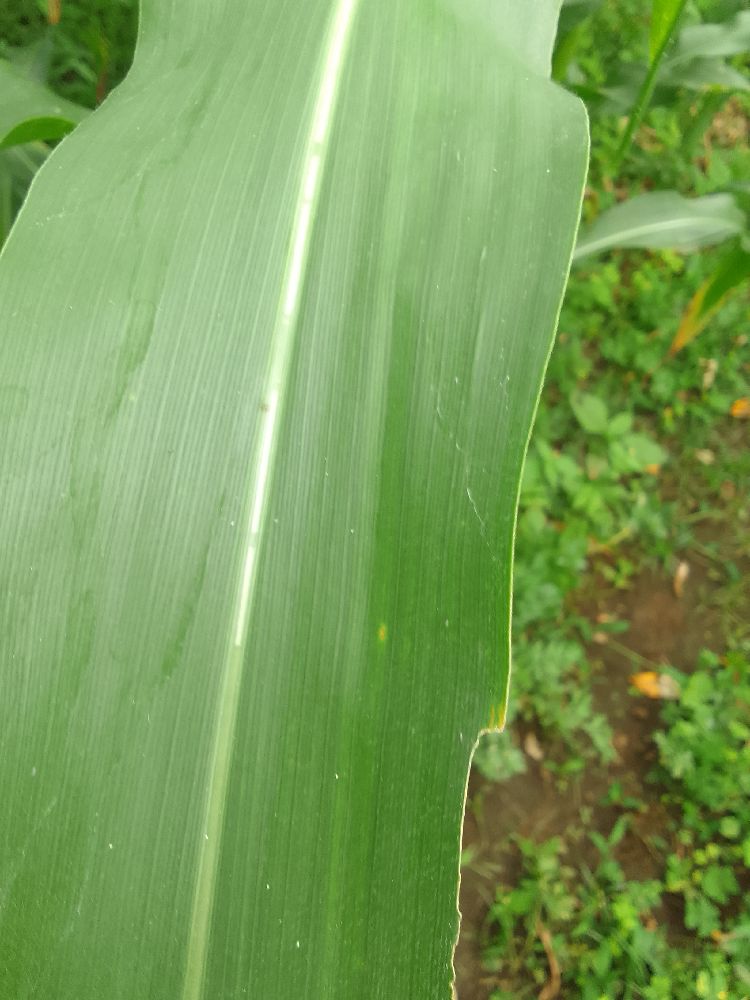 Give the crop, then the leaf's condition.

maize, healthy
